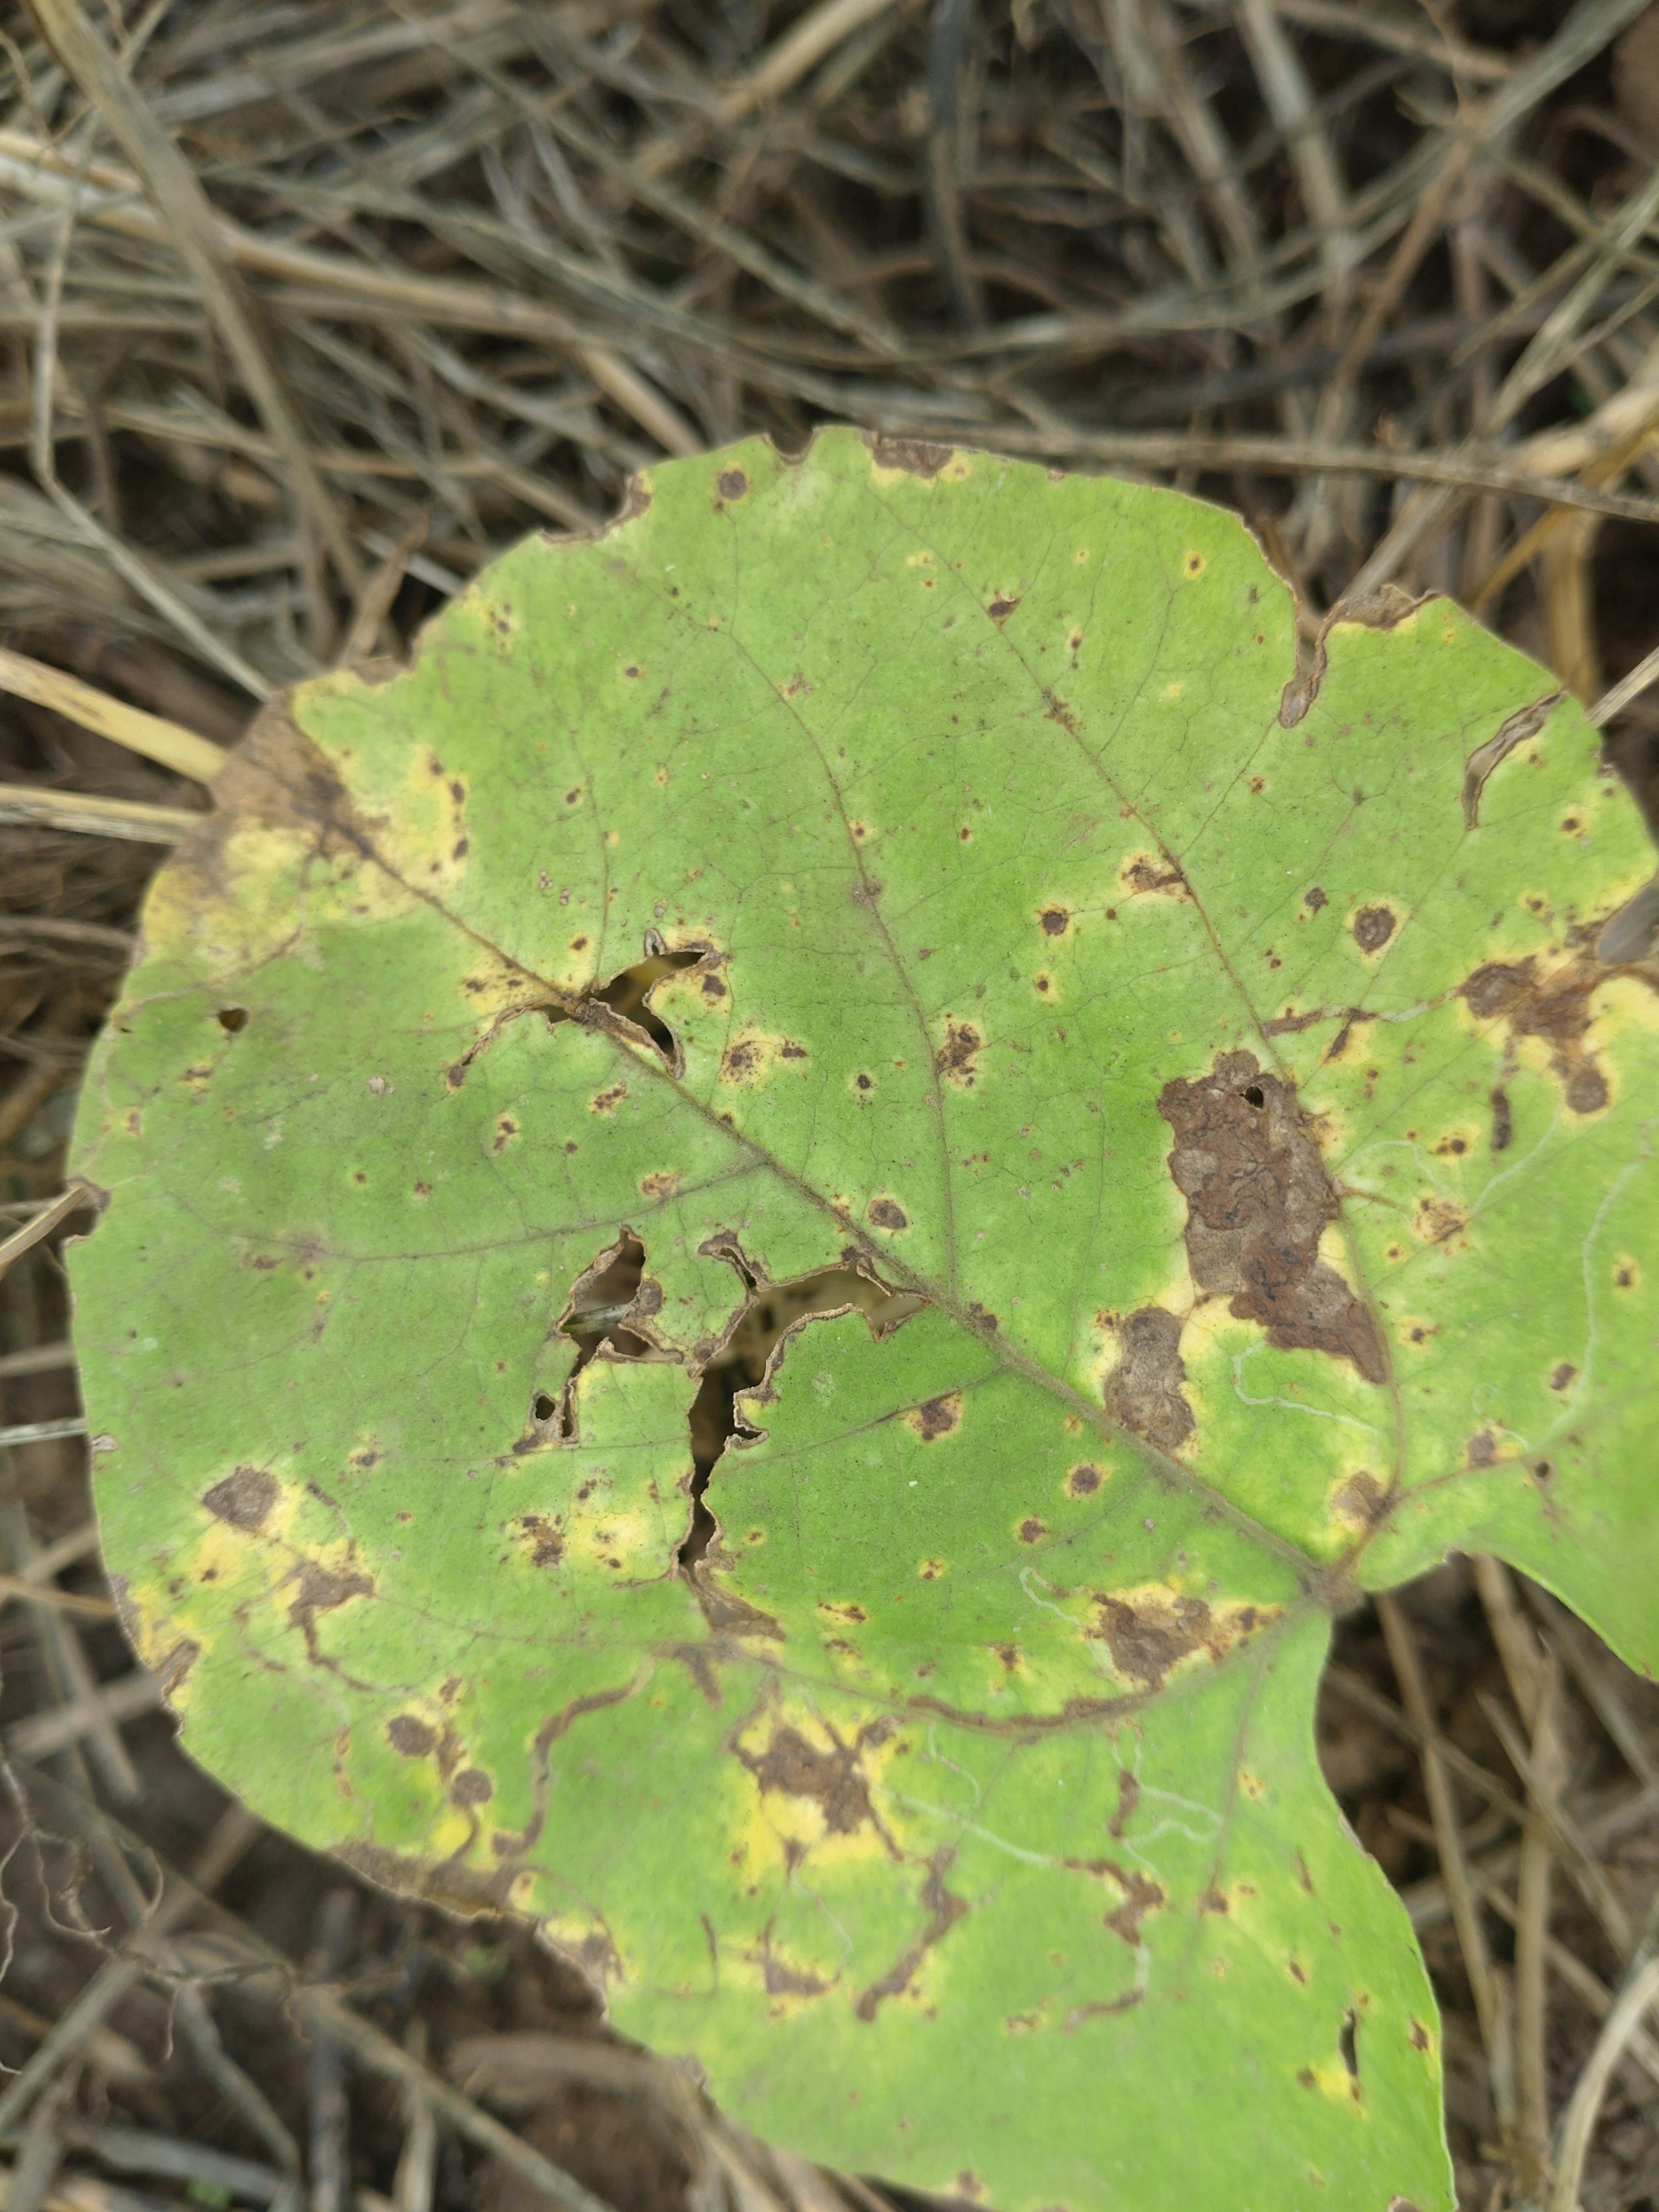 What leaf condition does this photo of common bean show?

rust
